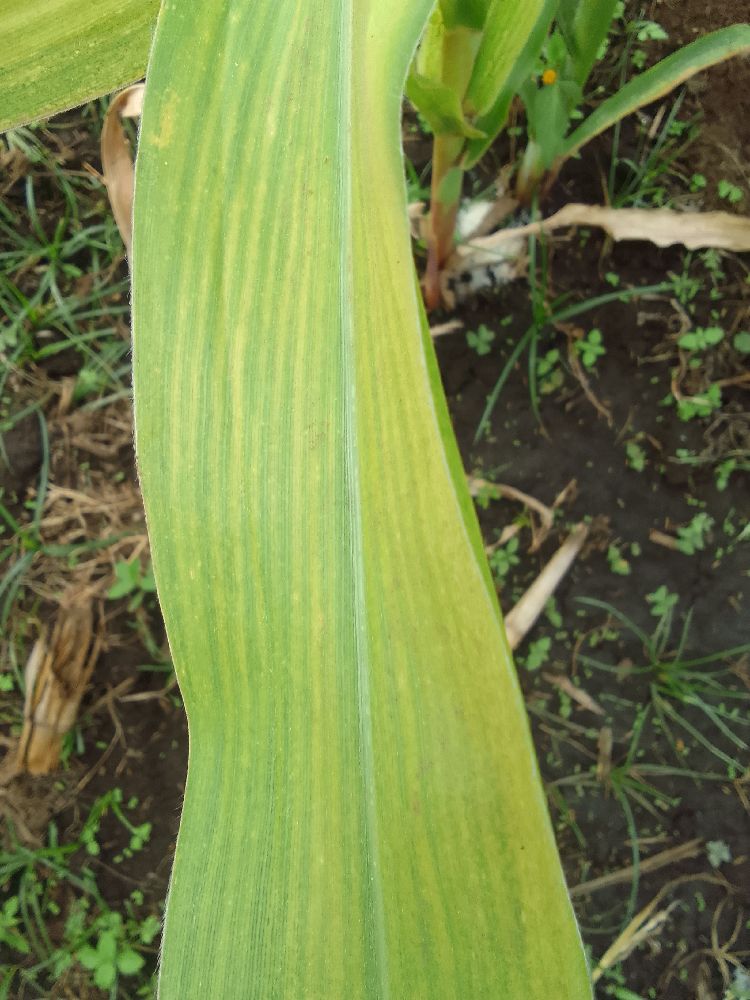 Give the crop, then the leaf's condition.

maize, maize lethal necrosis
